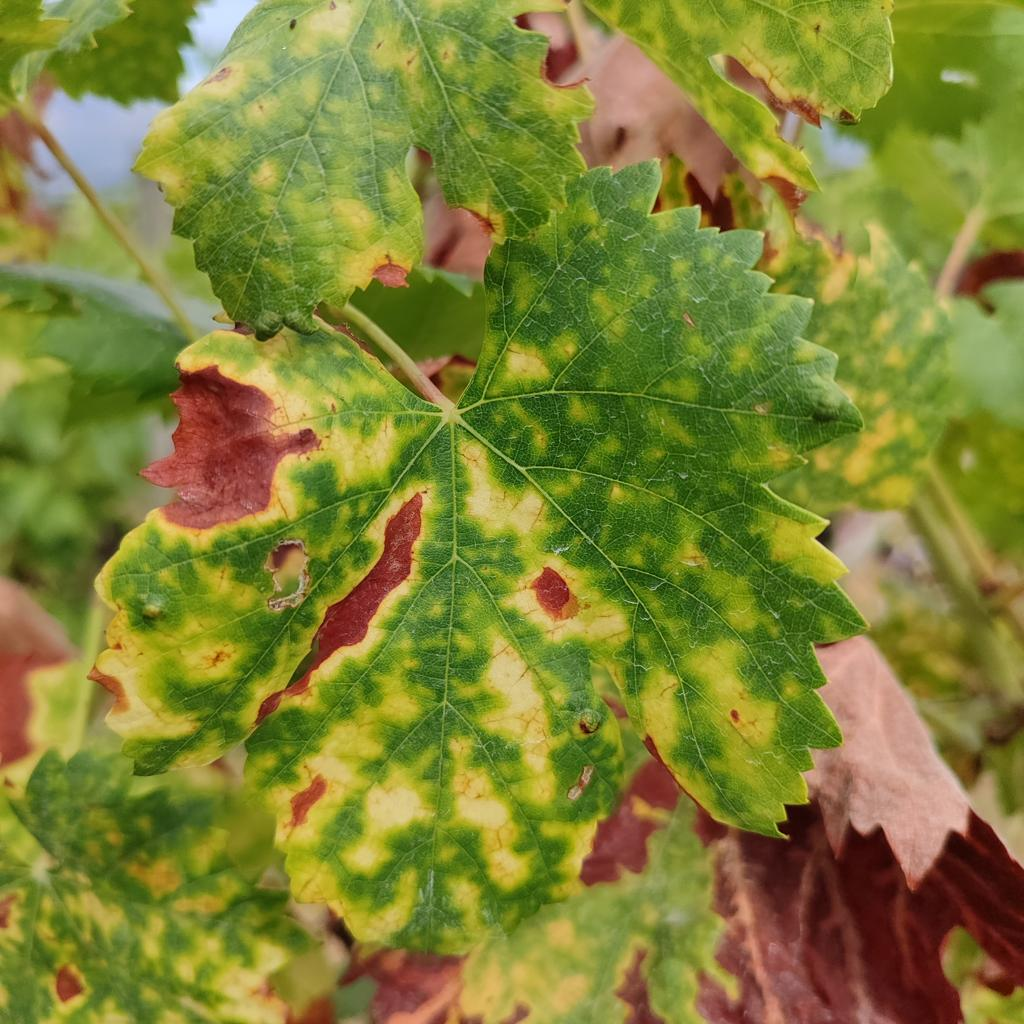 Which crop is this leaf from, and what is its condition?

grapevine, esca complex
